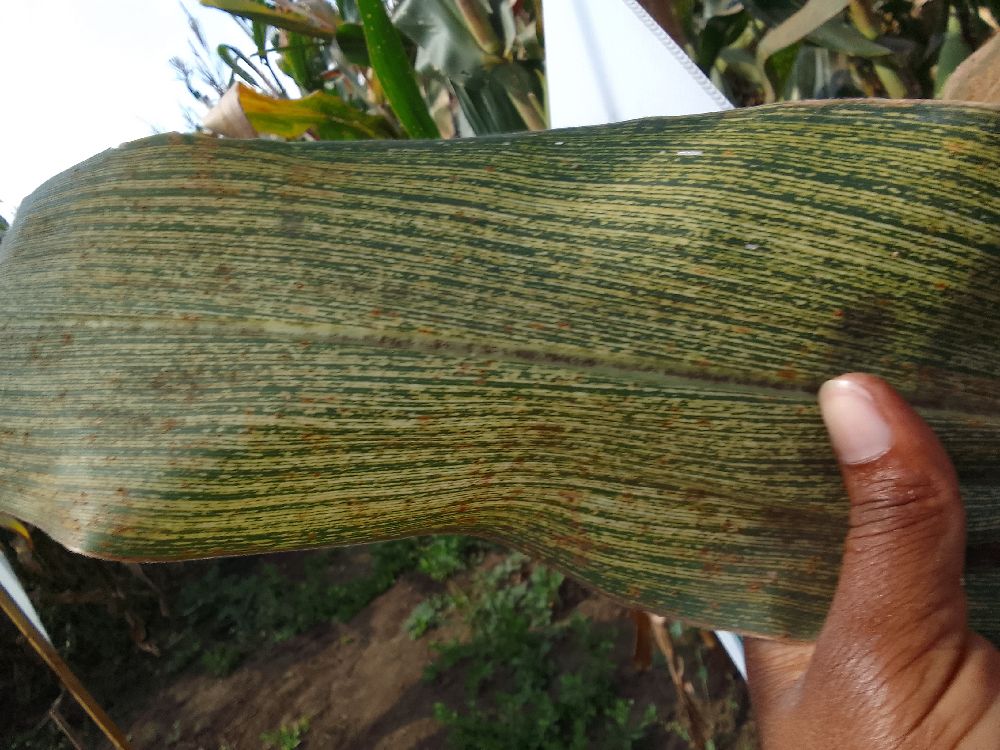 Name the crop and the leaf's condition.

maize, maize streak virus
